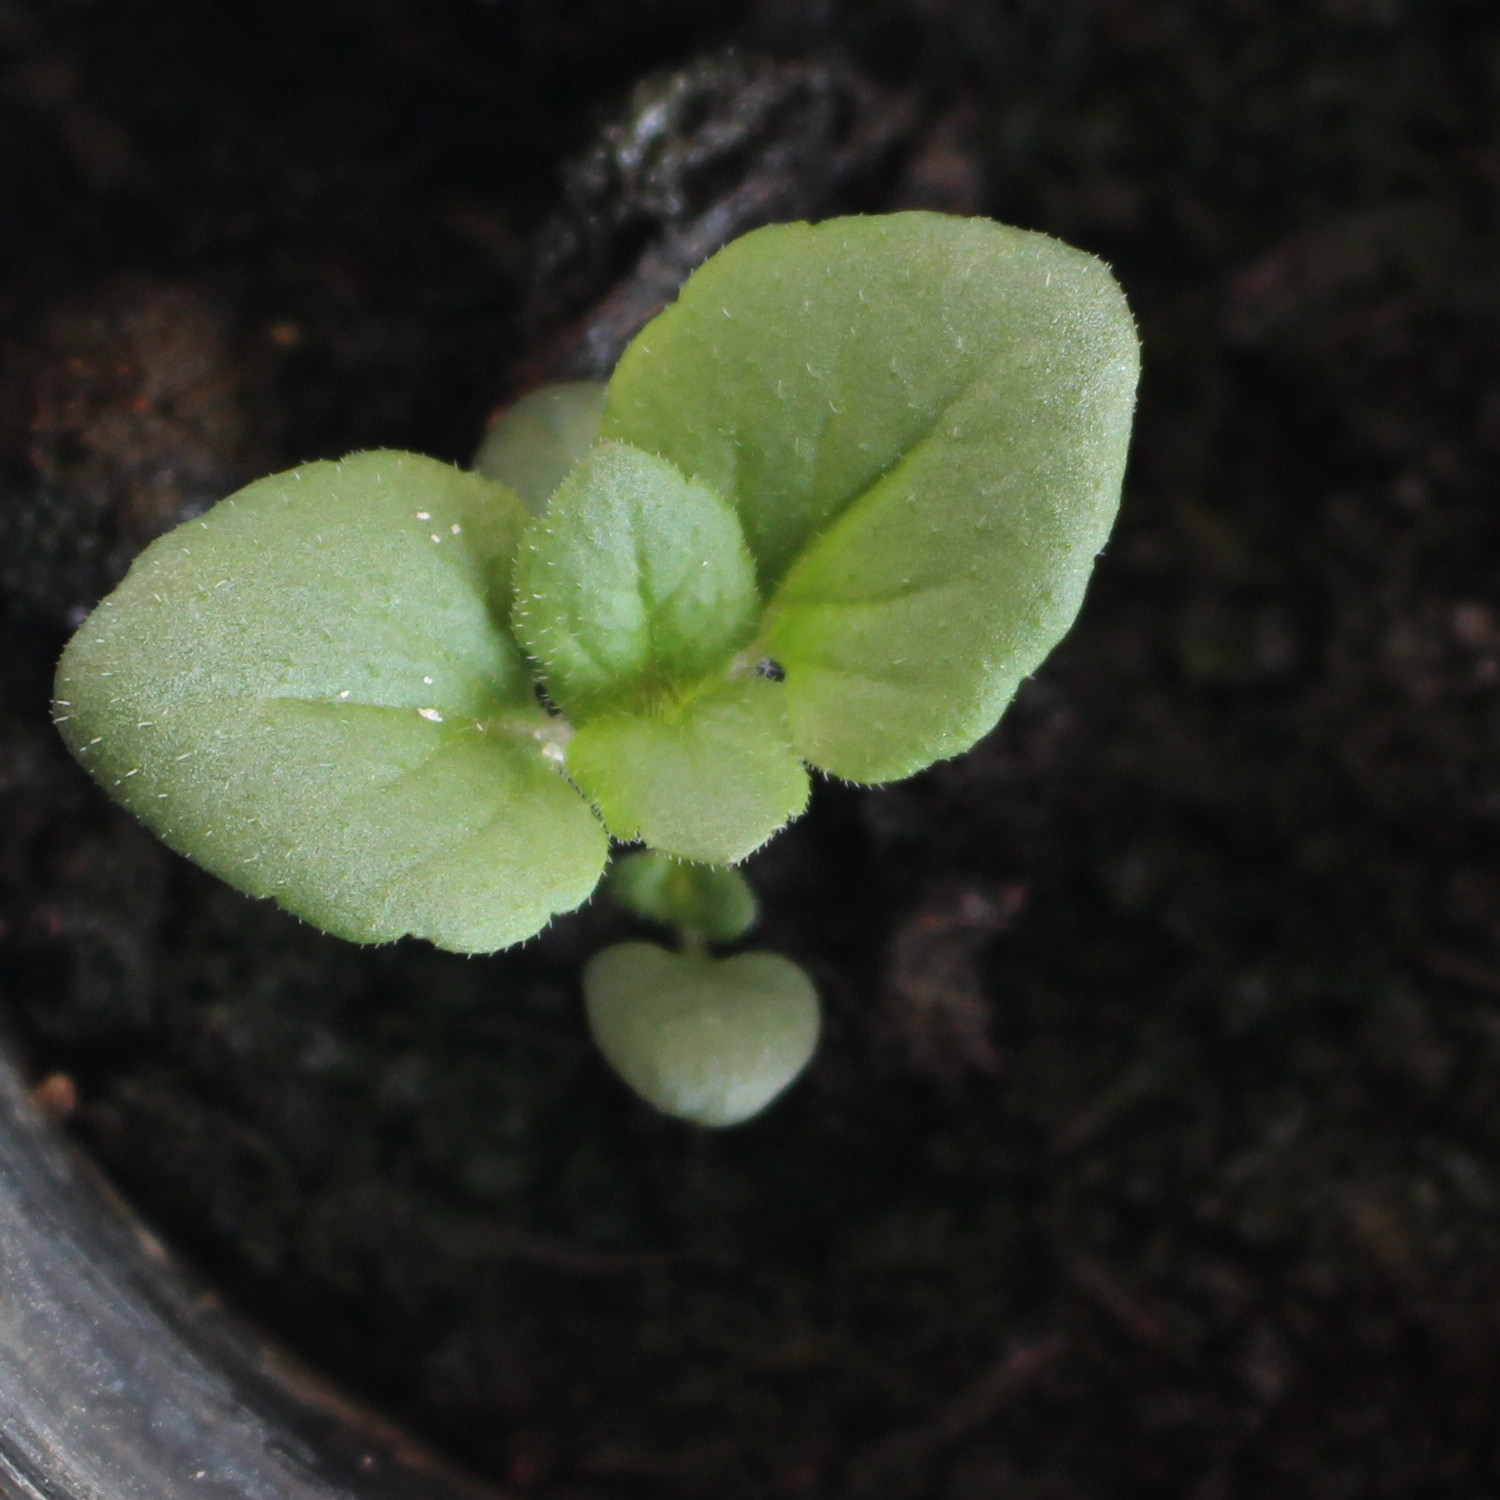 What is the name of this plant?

Veronica persica
